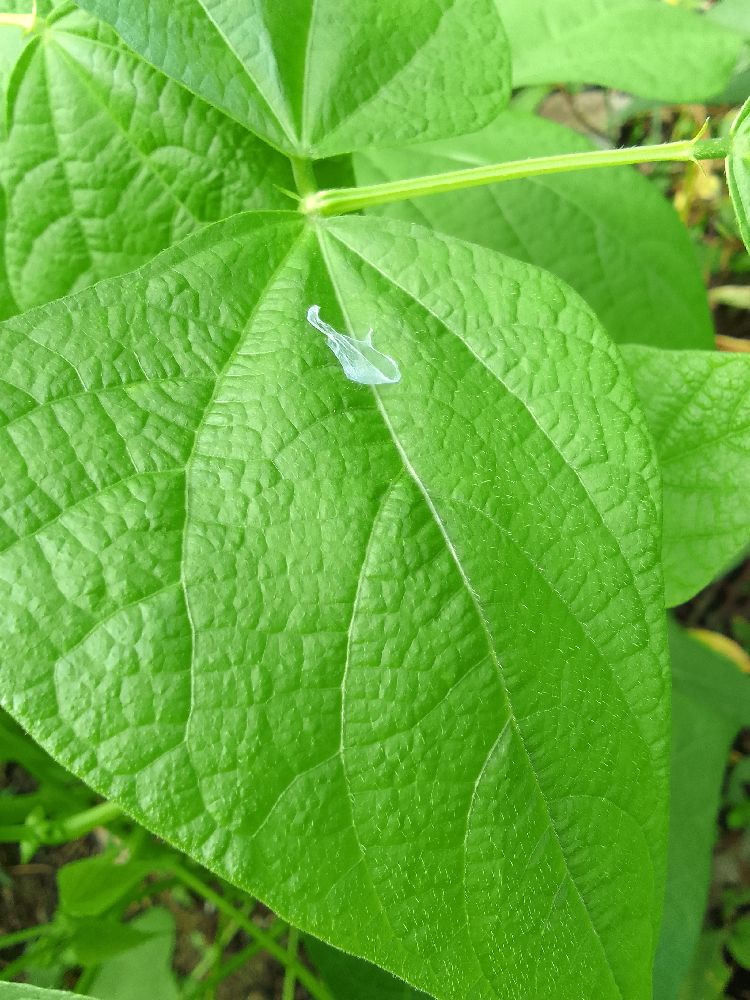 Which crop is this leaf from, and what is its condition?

common bean, healthy
